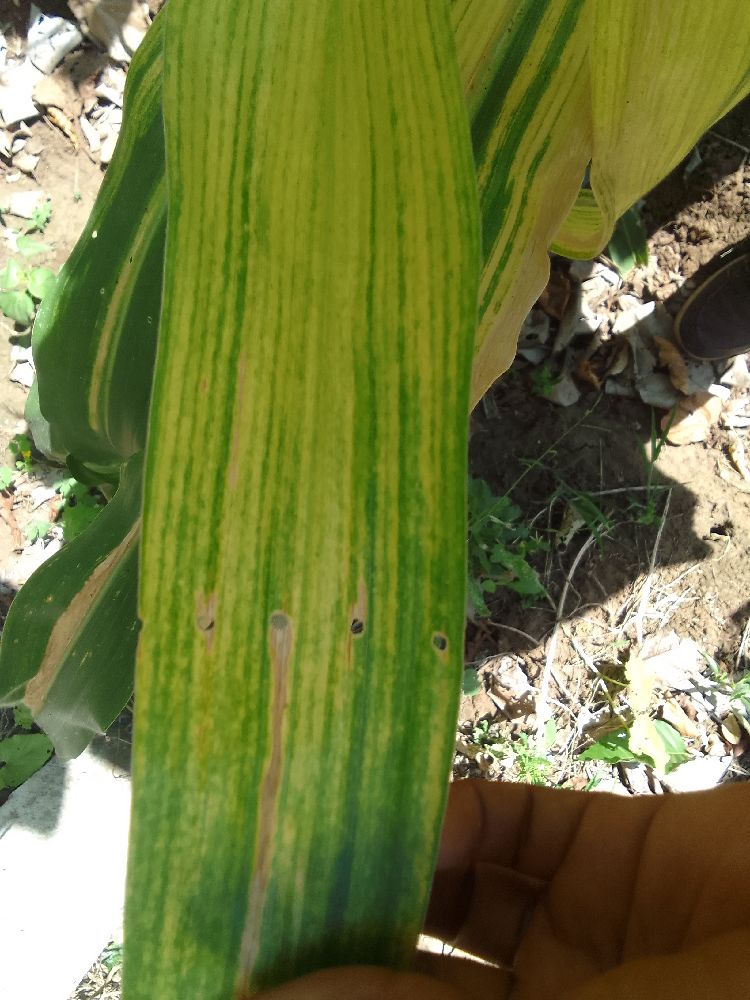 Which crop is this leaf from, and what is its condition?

maize, maize lethal necrosis
